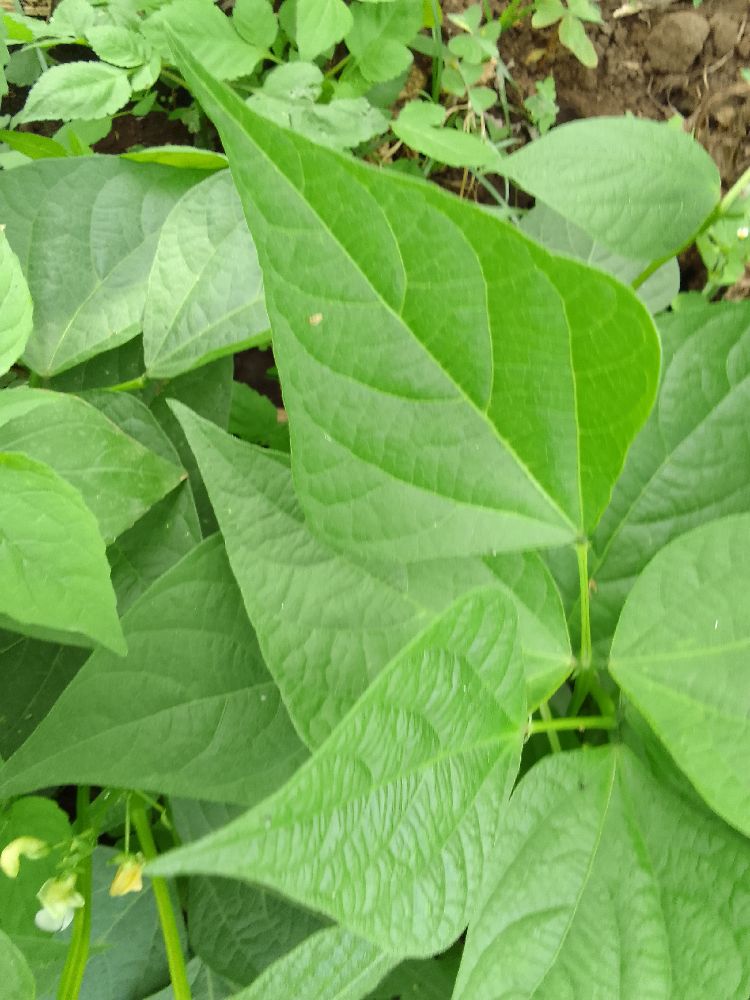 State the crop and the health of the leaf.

common bean, healthy
